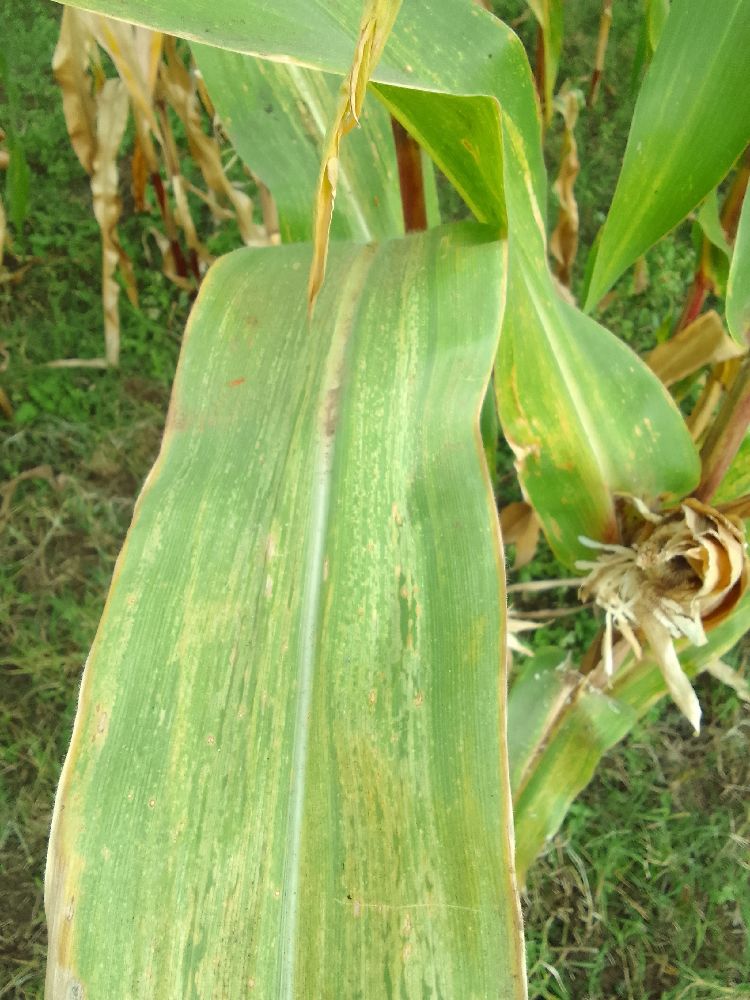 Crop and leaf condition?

maize, maize lethal necrosis
